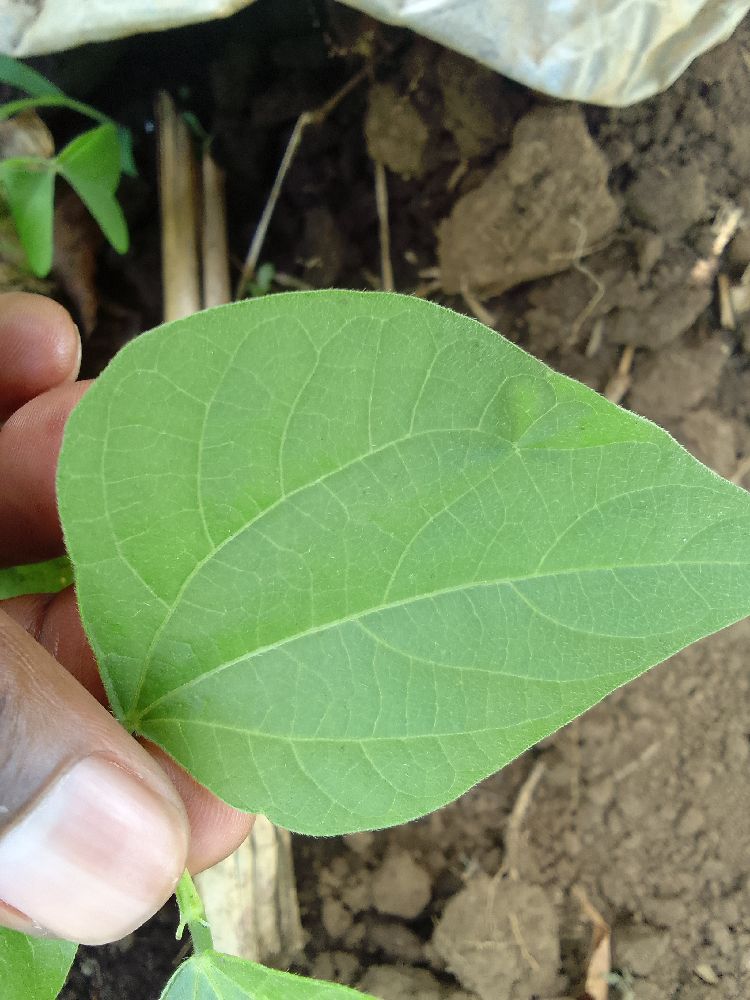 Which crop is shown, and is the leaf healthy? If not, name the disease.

common bean, healthy
